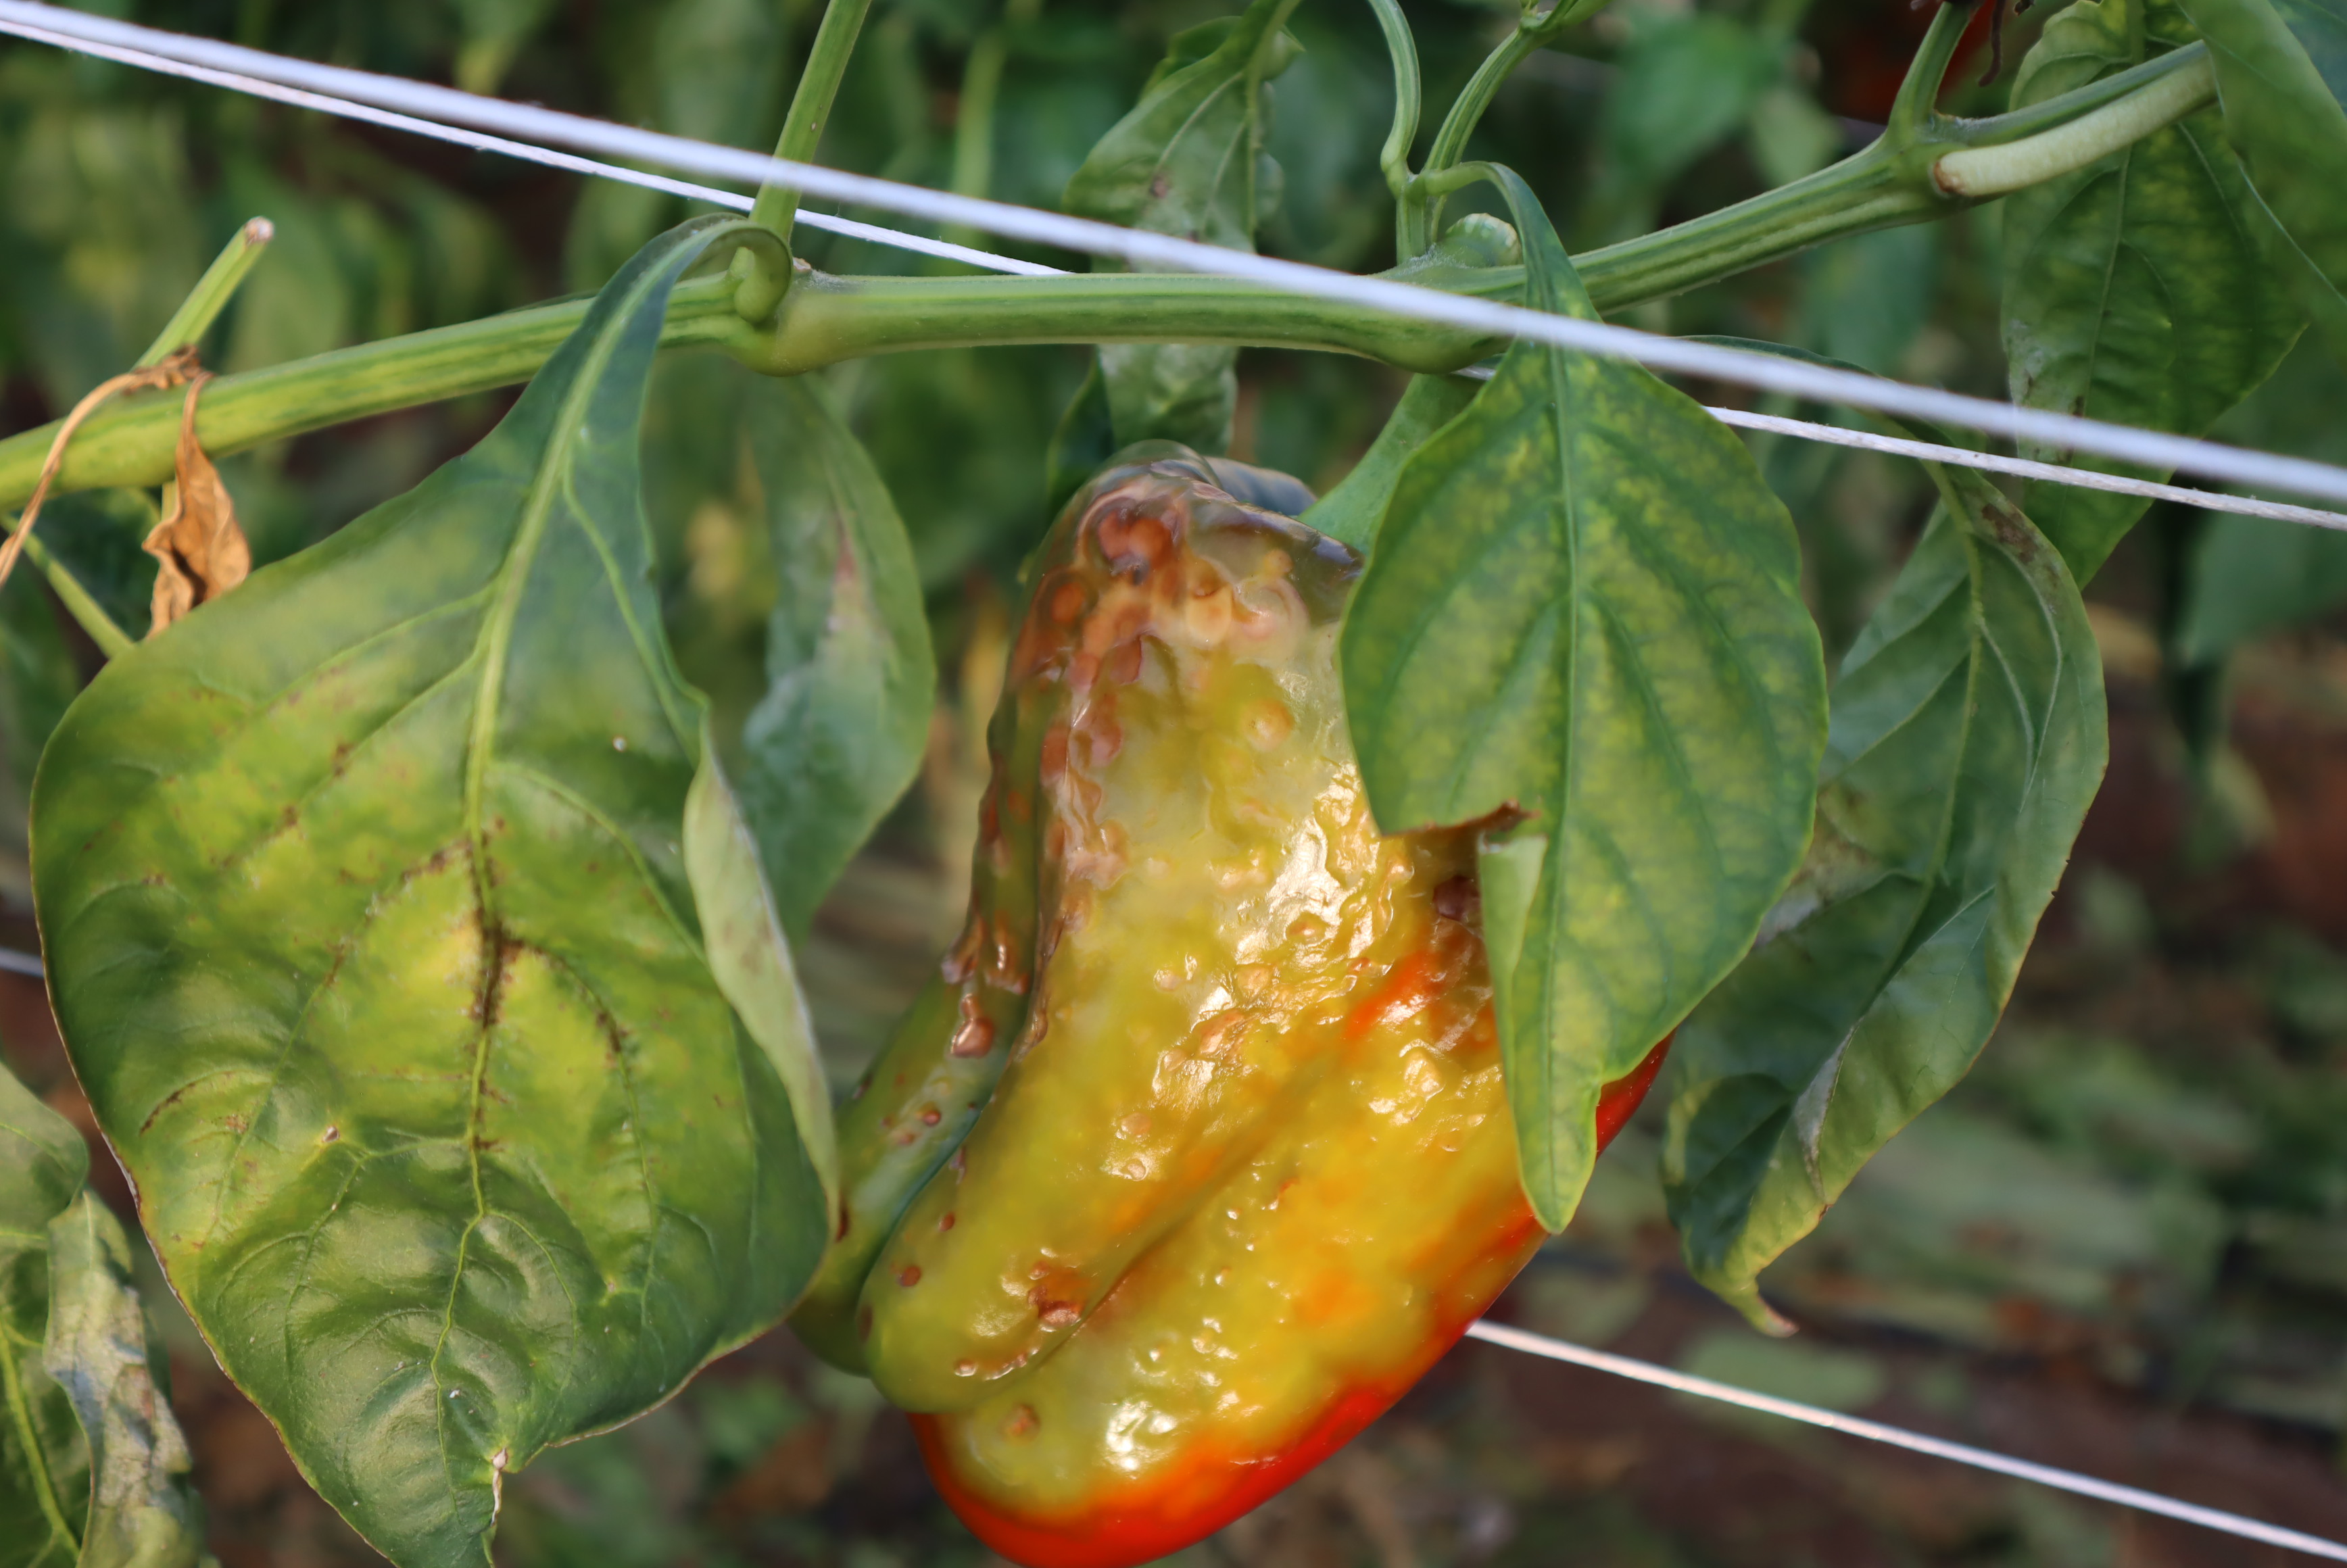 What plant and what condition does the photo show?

bell pepper, bacterial soft rot
